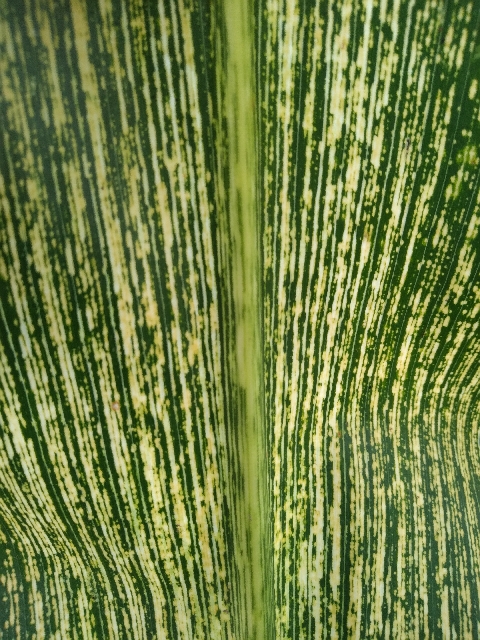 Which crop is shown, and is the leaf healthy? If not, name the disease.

maize, maize streak virus
